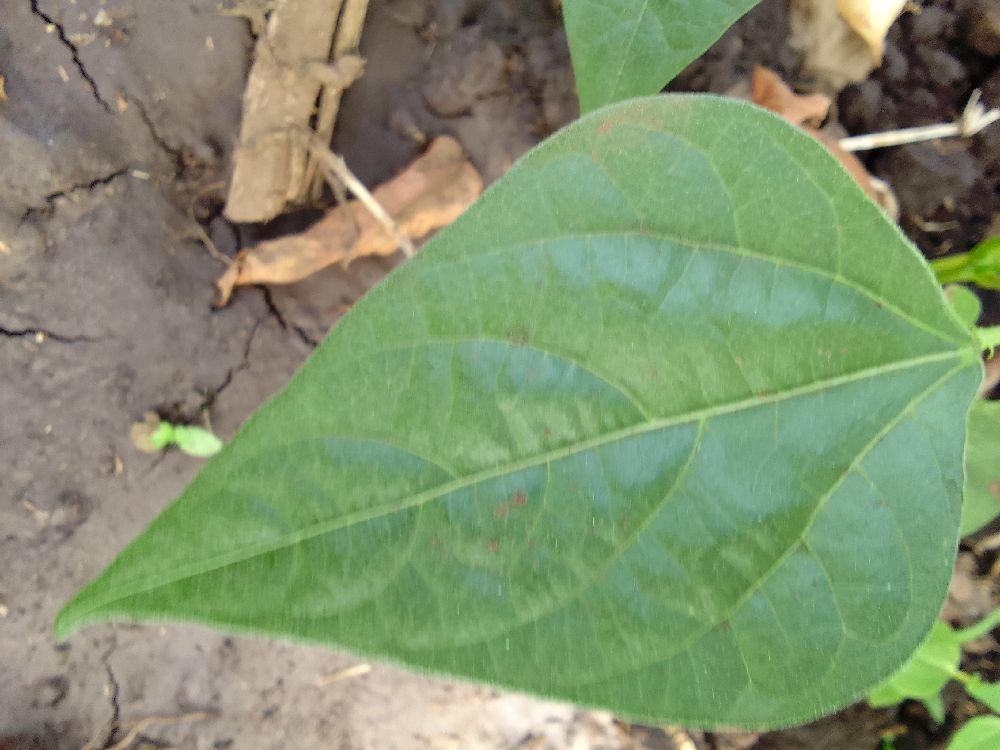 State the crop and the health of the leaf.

common bean, healthy
